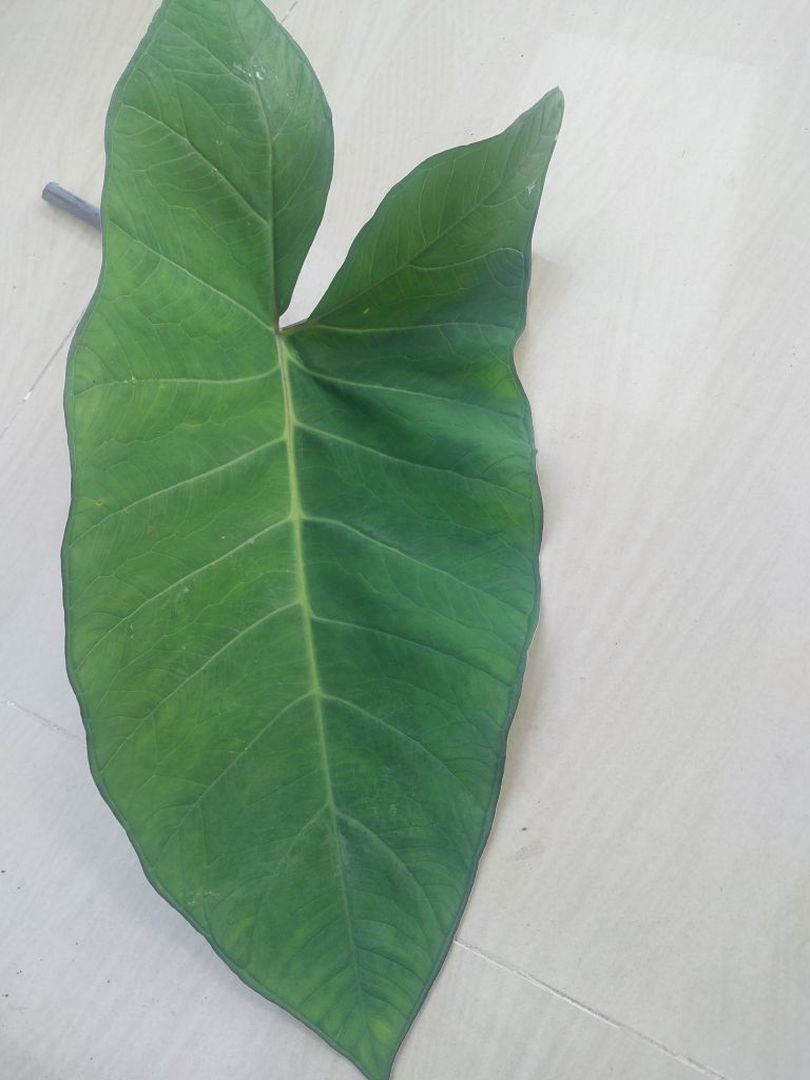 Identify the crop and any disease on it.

taro, healthy
